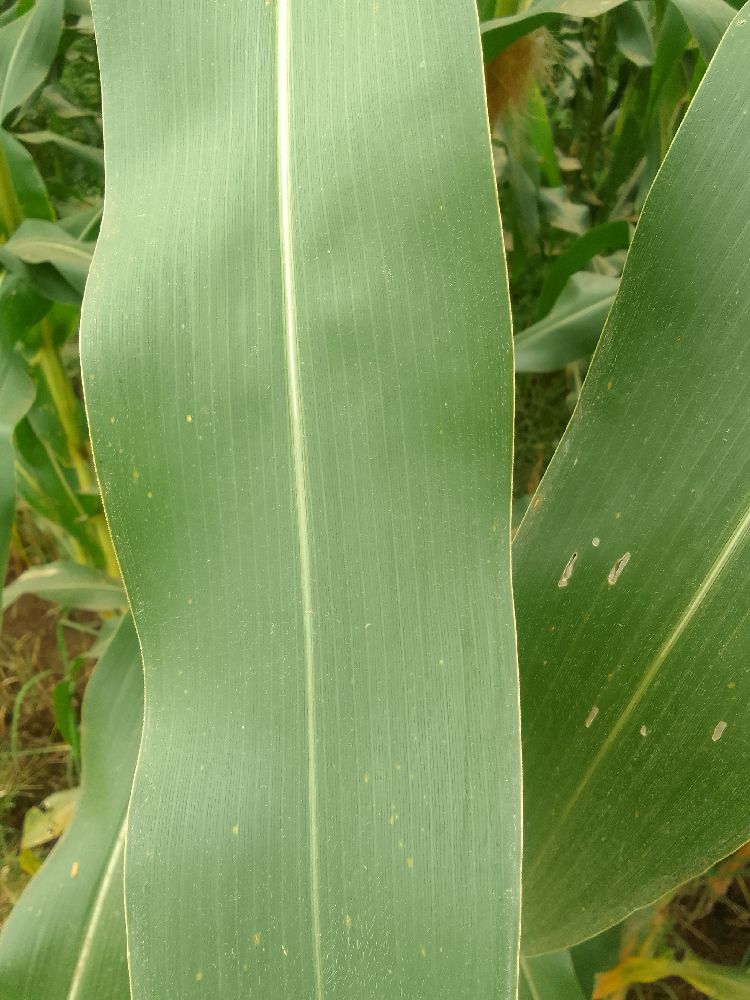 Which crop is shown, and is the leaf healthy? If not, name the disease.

maize, healthy
